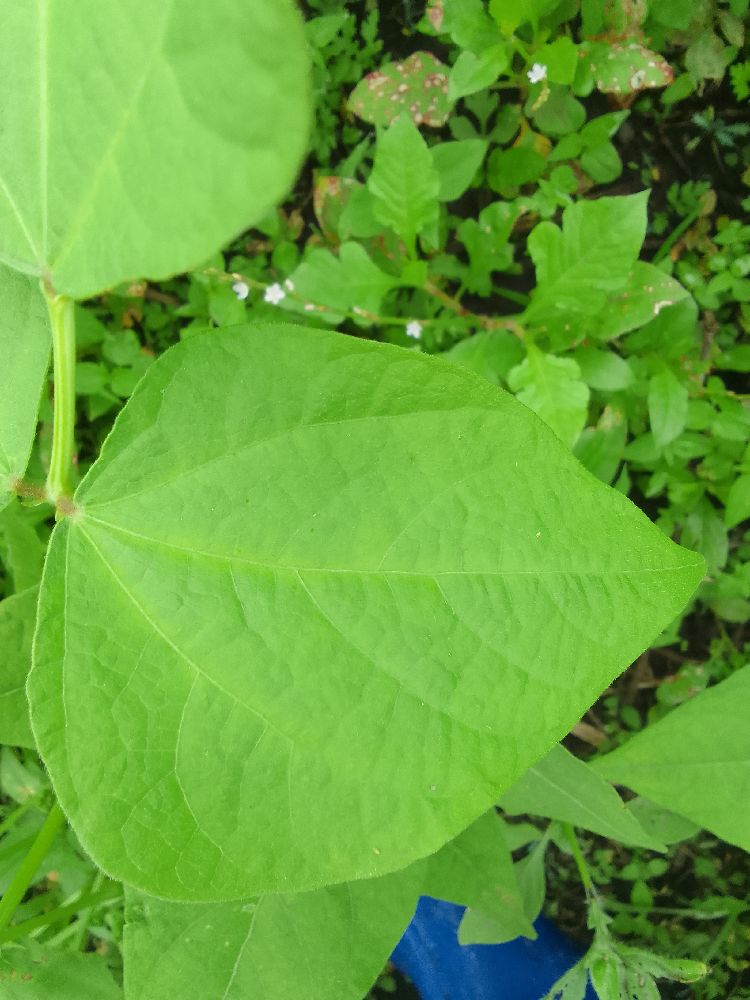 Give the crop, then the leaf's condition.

common bean, healthy
